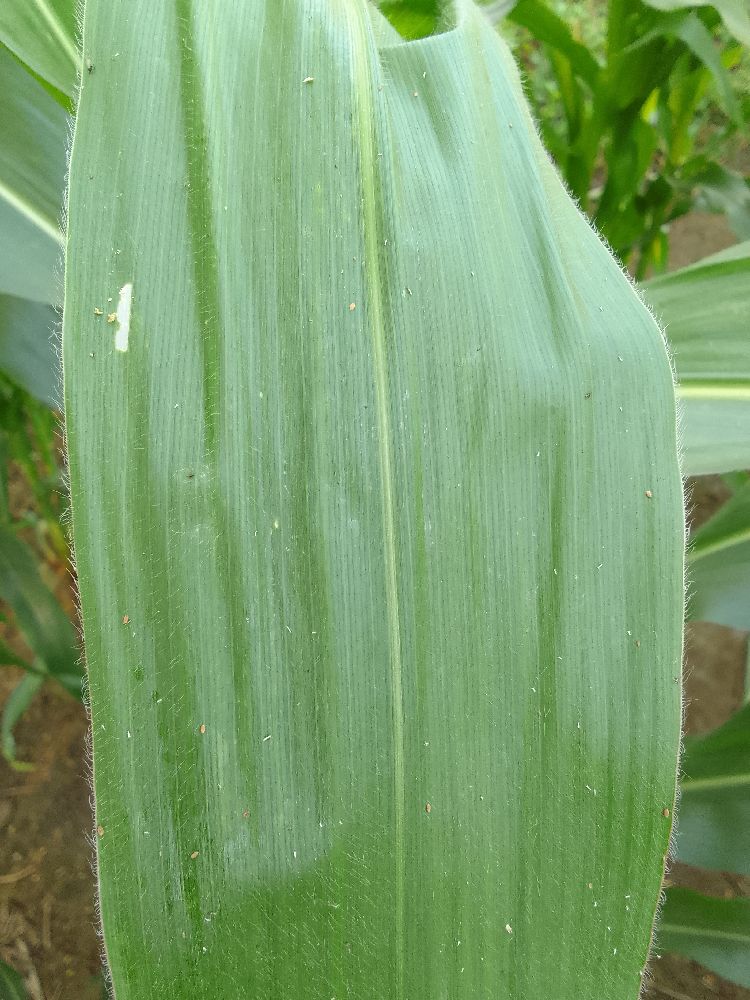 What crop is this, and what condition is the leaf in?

maize, healthy
